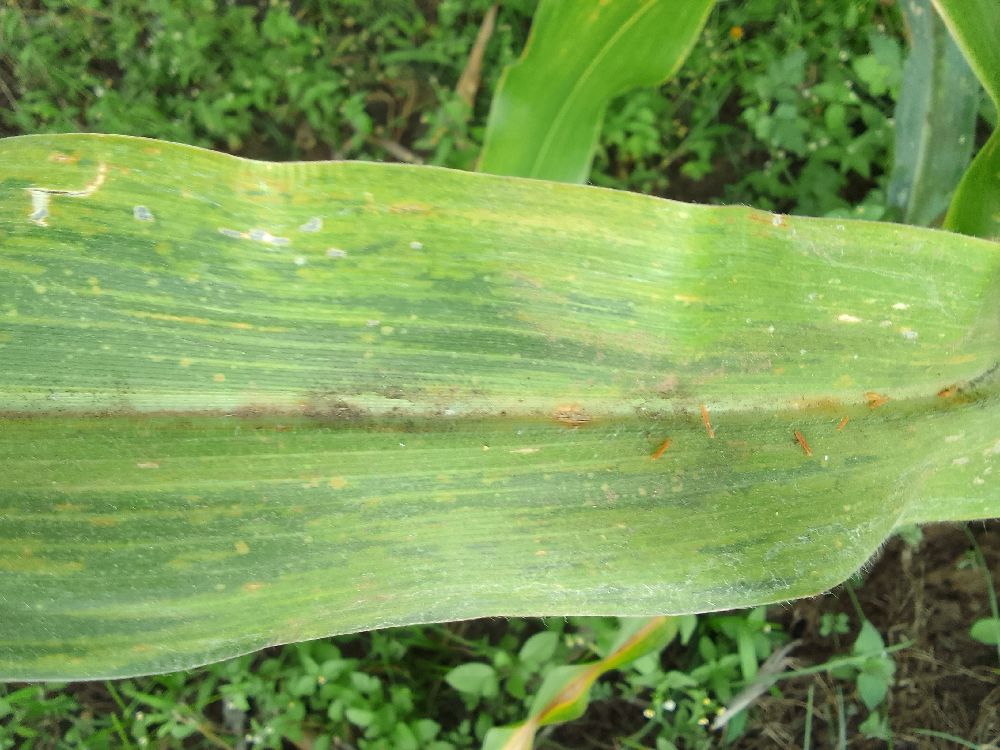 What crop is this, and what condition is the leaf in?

maize, maize lethal necrosis
